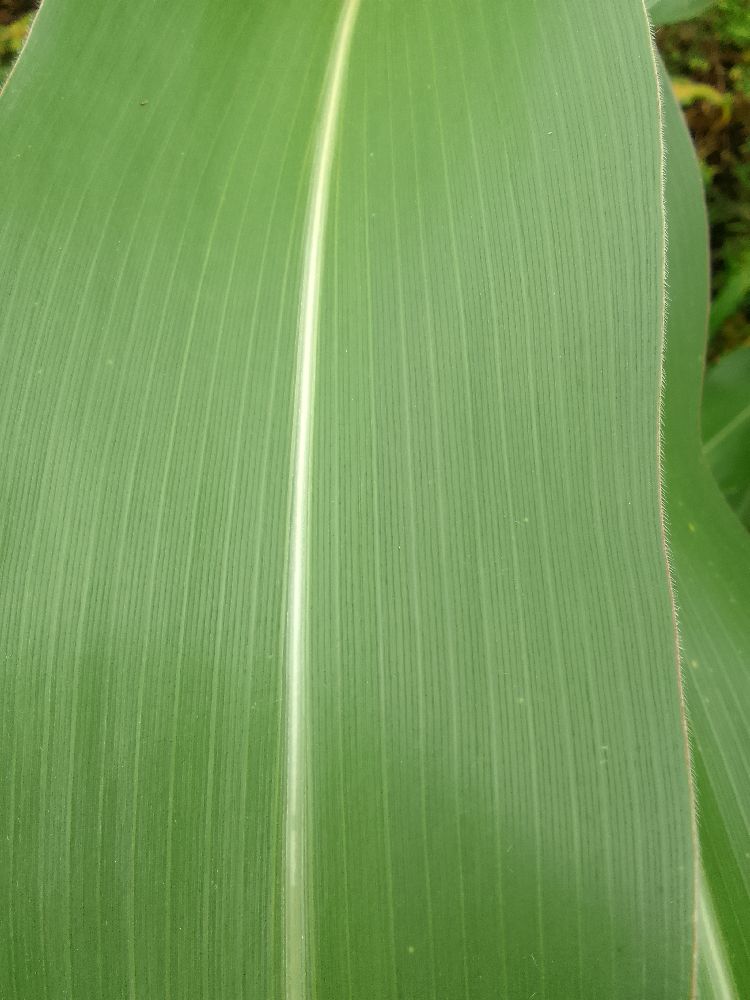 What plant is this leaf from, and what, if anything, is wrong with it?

maize, healthy
